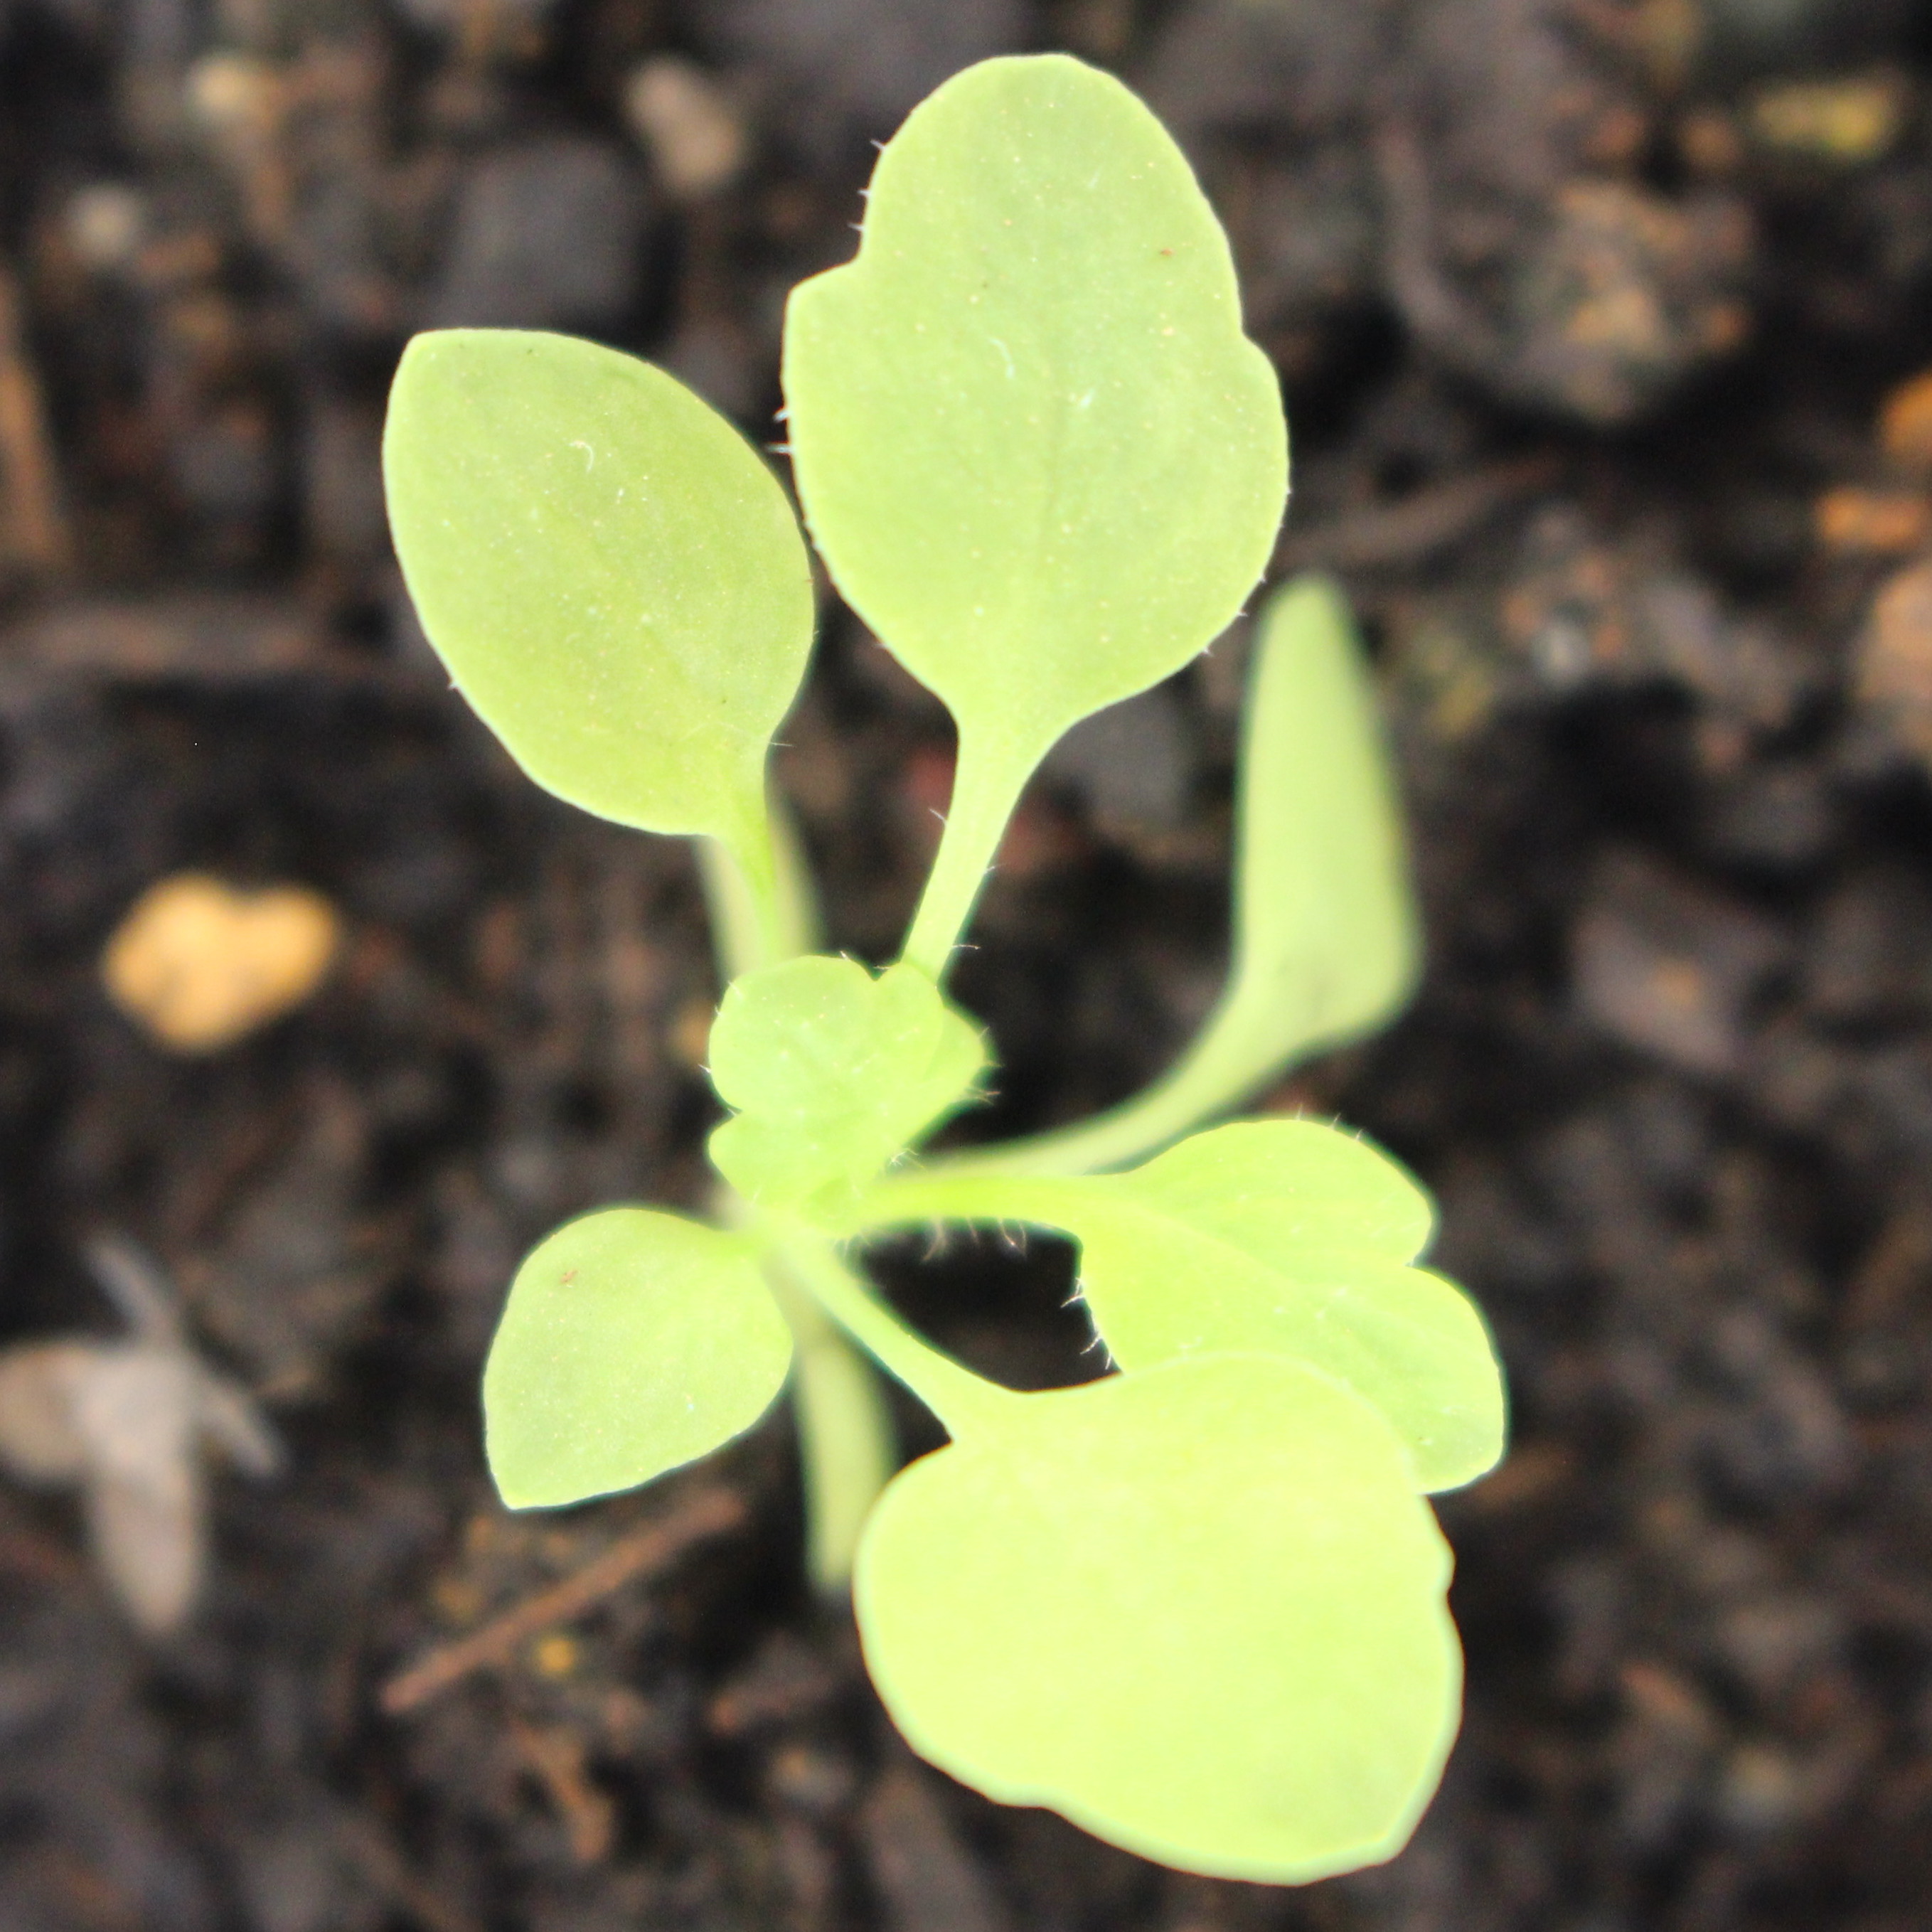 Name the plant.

Papaver rhoeas
